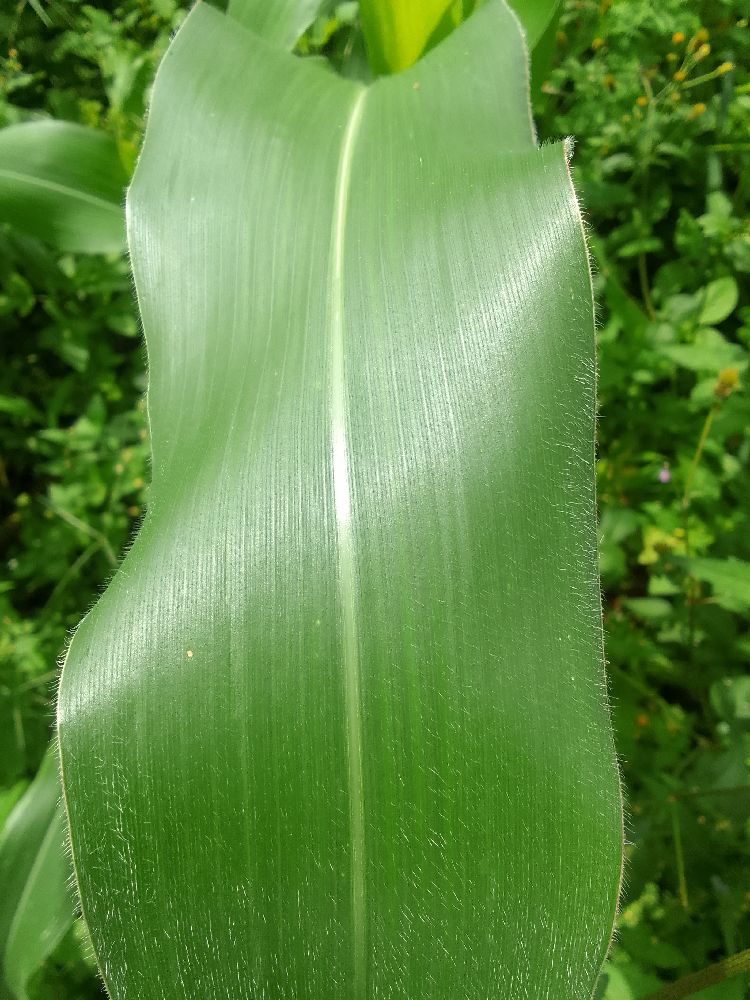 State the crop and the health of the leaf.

maize, healthy
